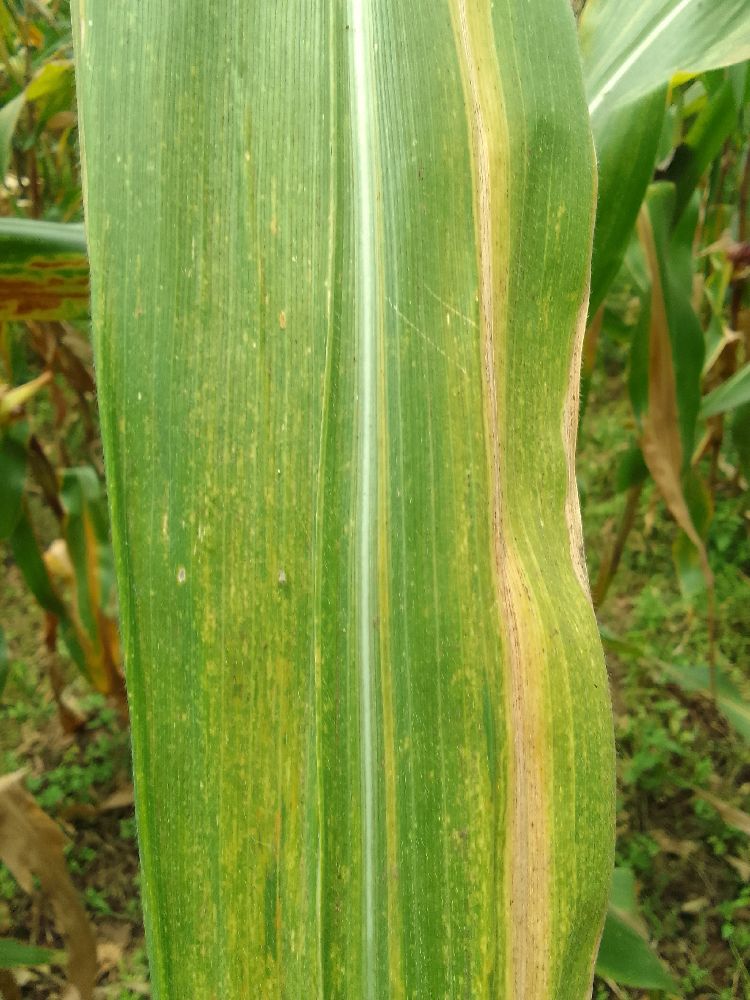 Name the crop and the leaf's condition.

maize, maize lethal necrosis
